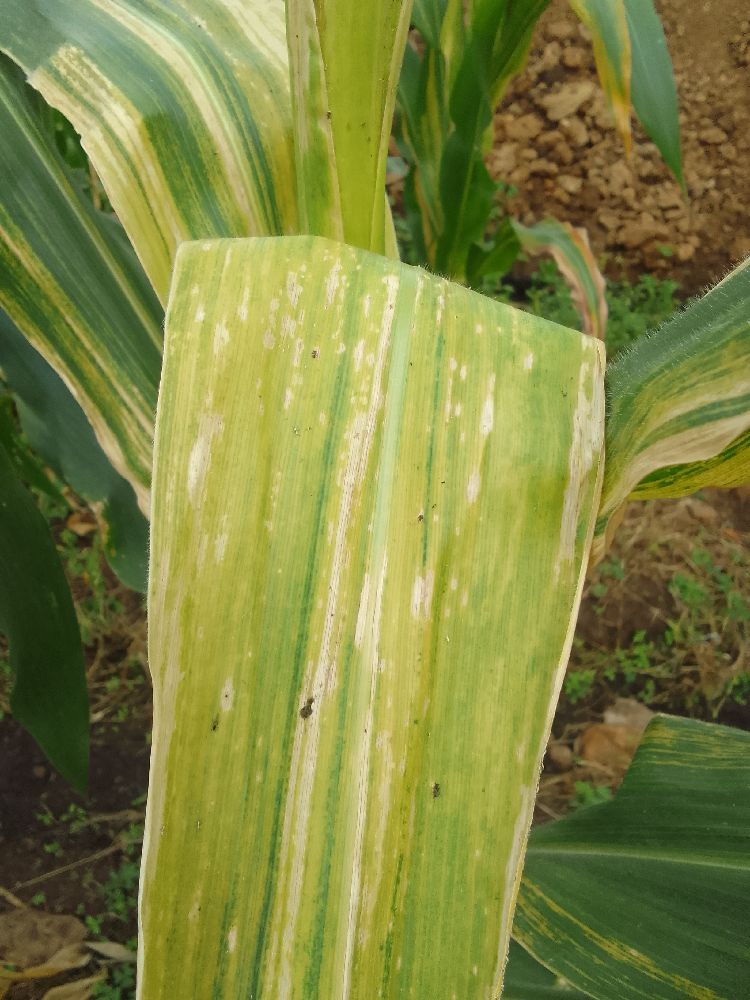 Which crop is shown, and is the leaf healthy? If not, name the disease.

maize, maize lethal necrosis
